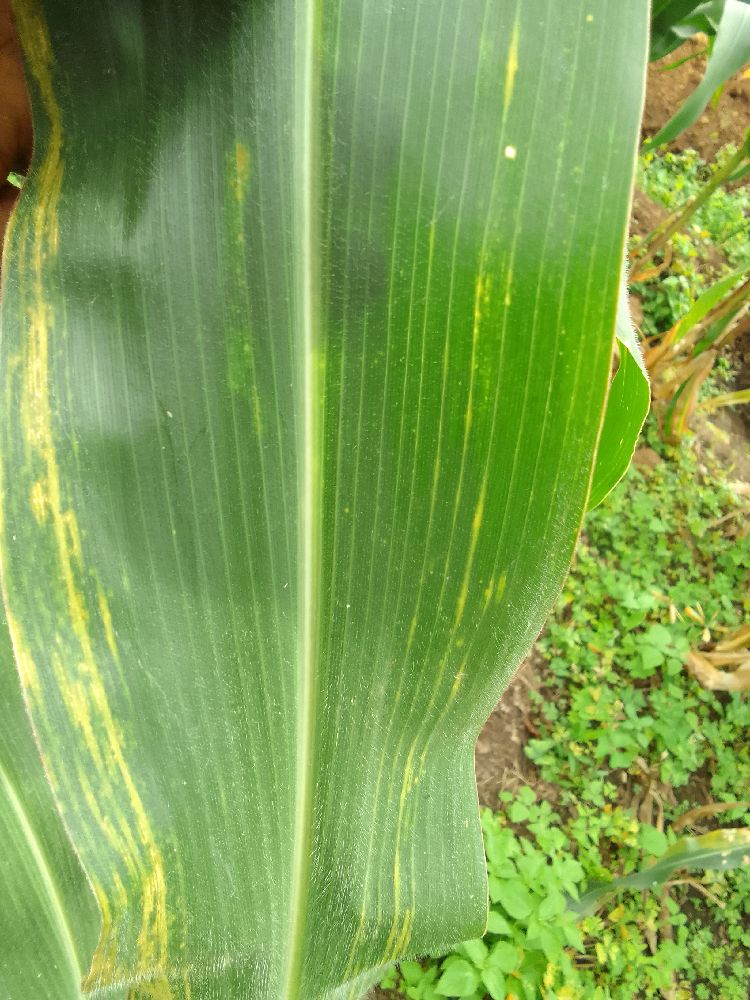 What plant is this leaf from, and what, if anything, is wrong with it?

maize, maize lethal necrosis
